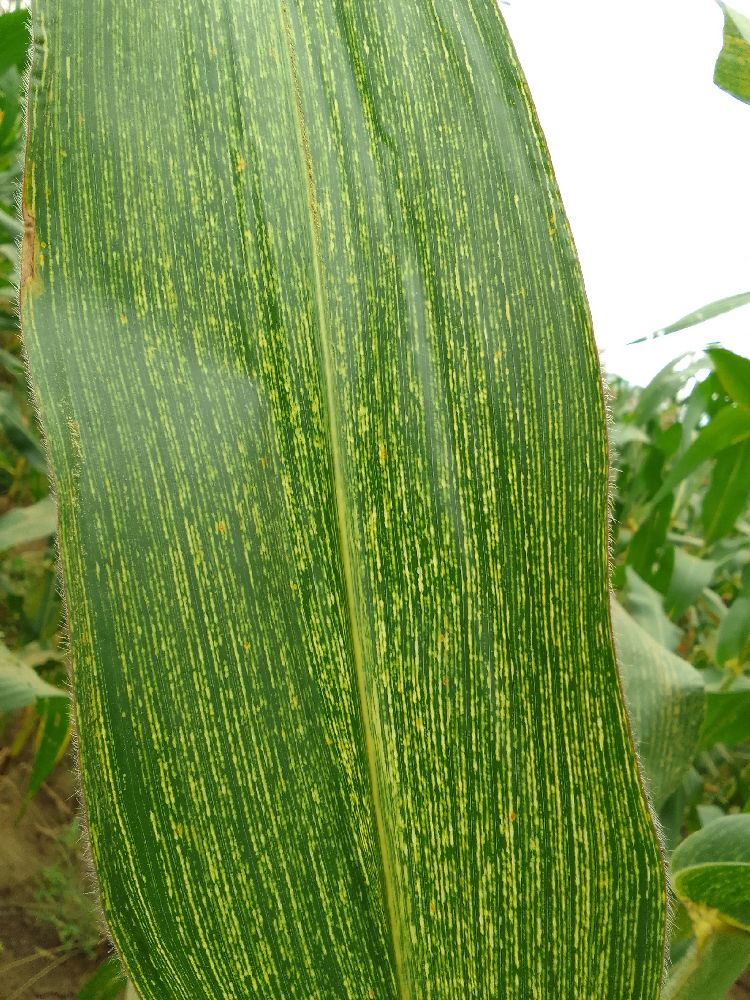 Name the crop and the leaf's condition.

maize, maize streak virus
